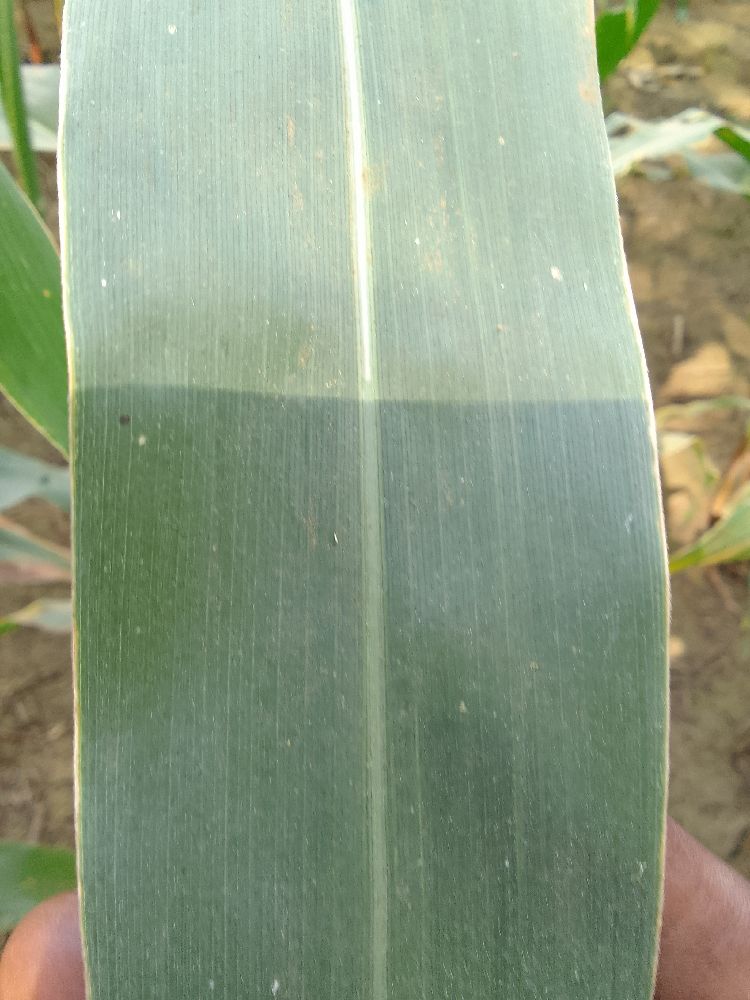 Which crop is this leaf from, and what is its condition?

maize, healthy
